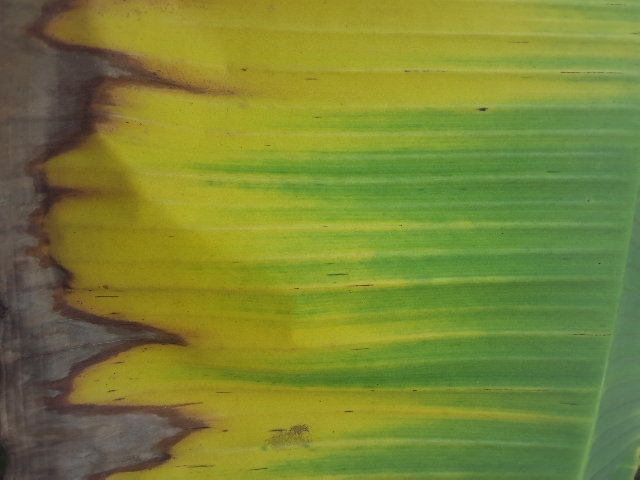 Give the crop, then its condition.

banana, fusarium wilt race 1
